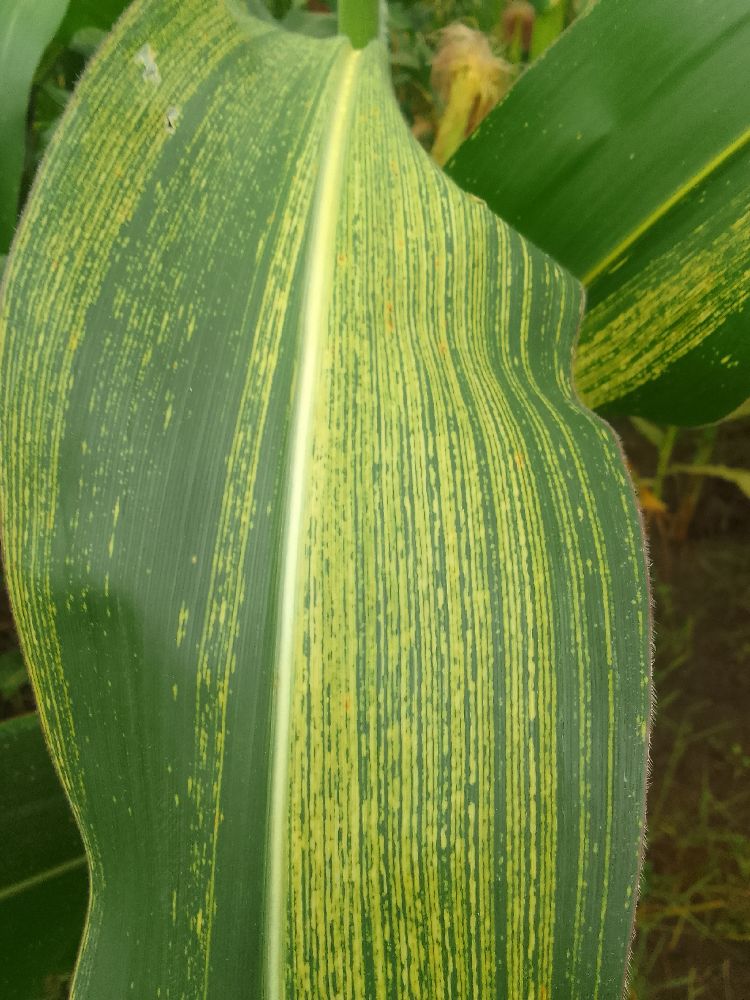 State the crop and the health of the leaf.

maize, maize streak virus
